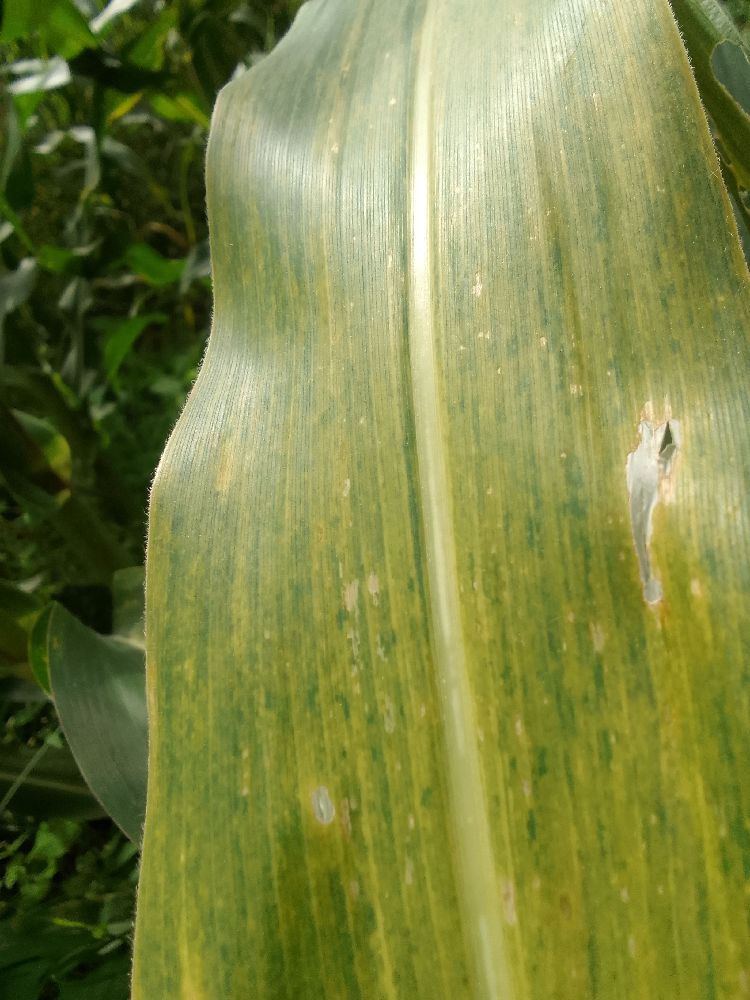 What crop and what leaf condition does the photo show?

maize, maize lethal necrosis
